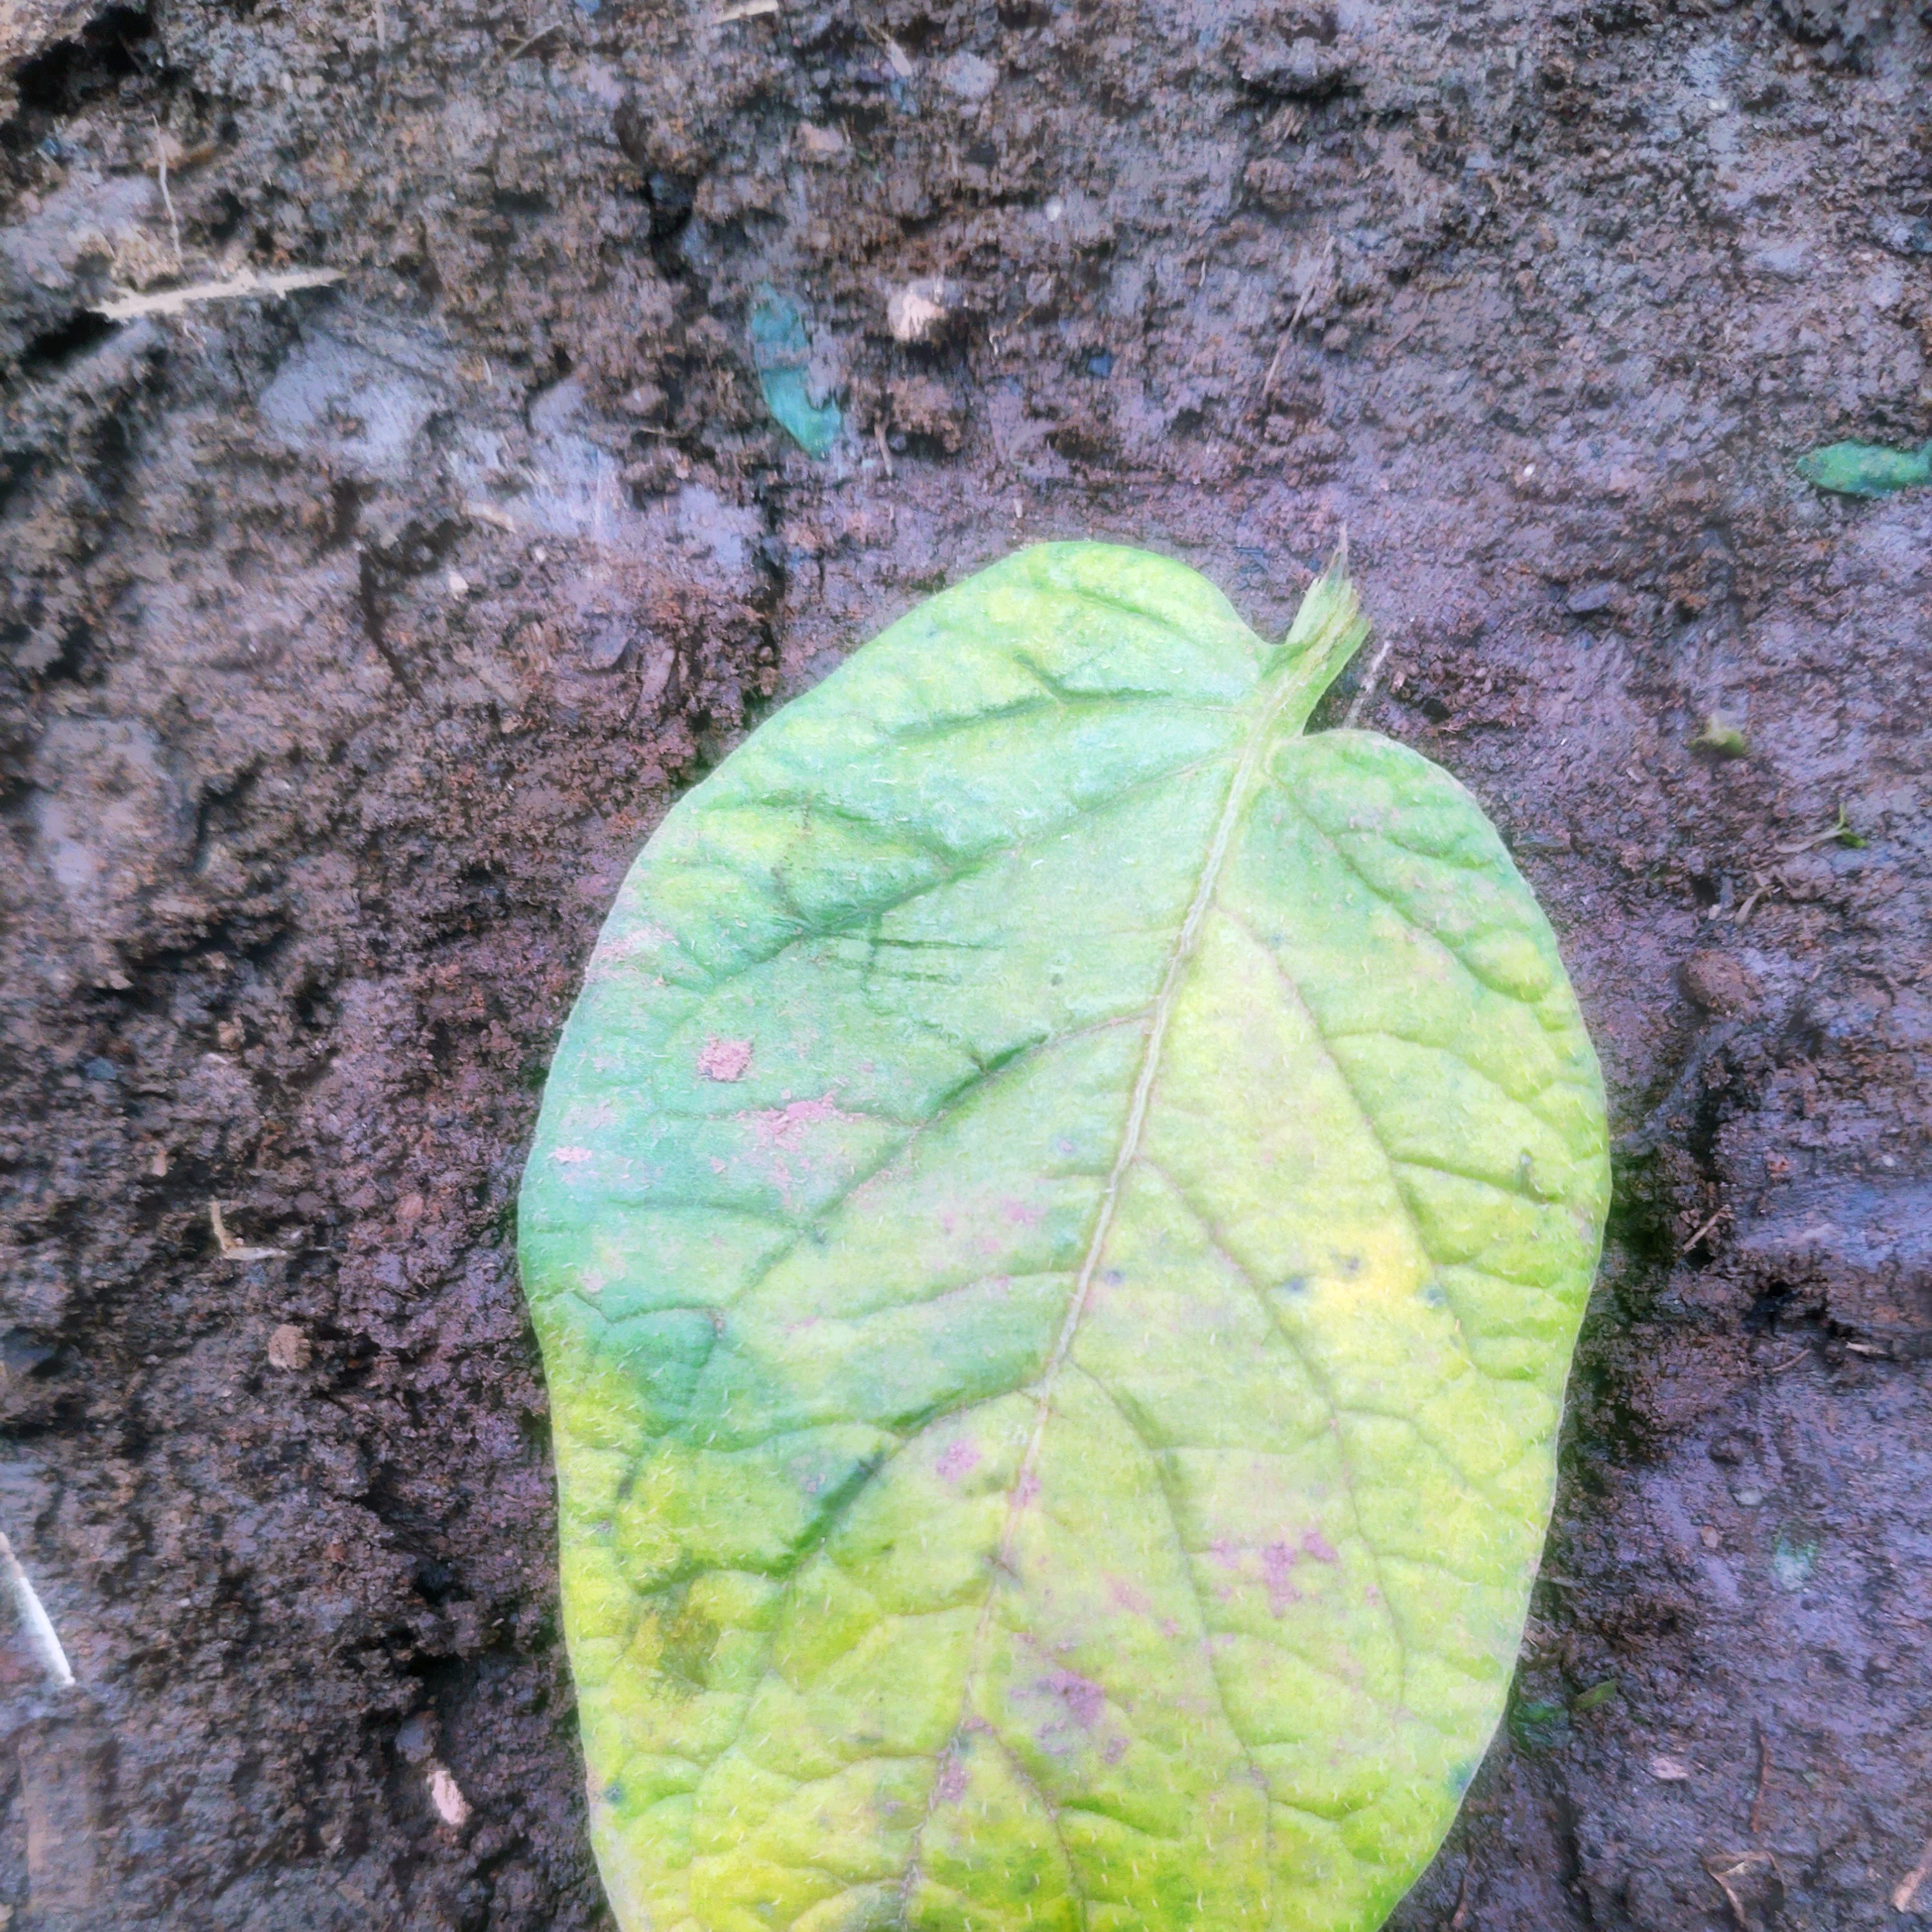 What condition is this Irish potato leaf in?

late blight
